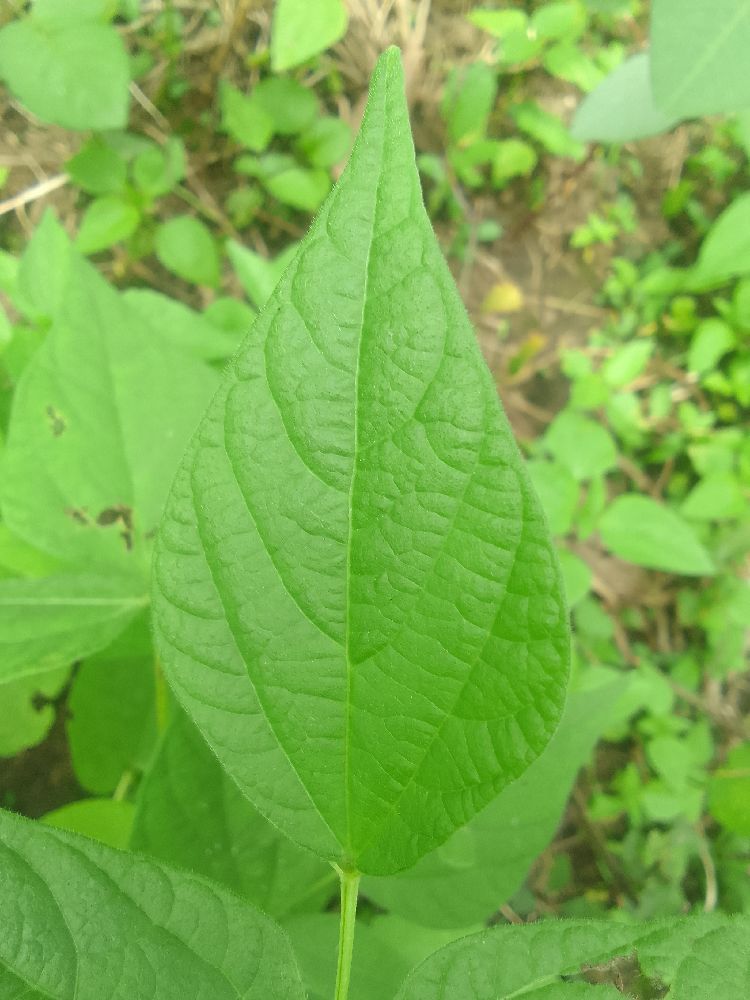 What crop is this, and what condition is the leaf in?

common bean, healthy
